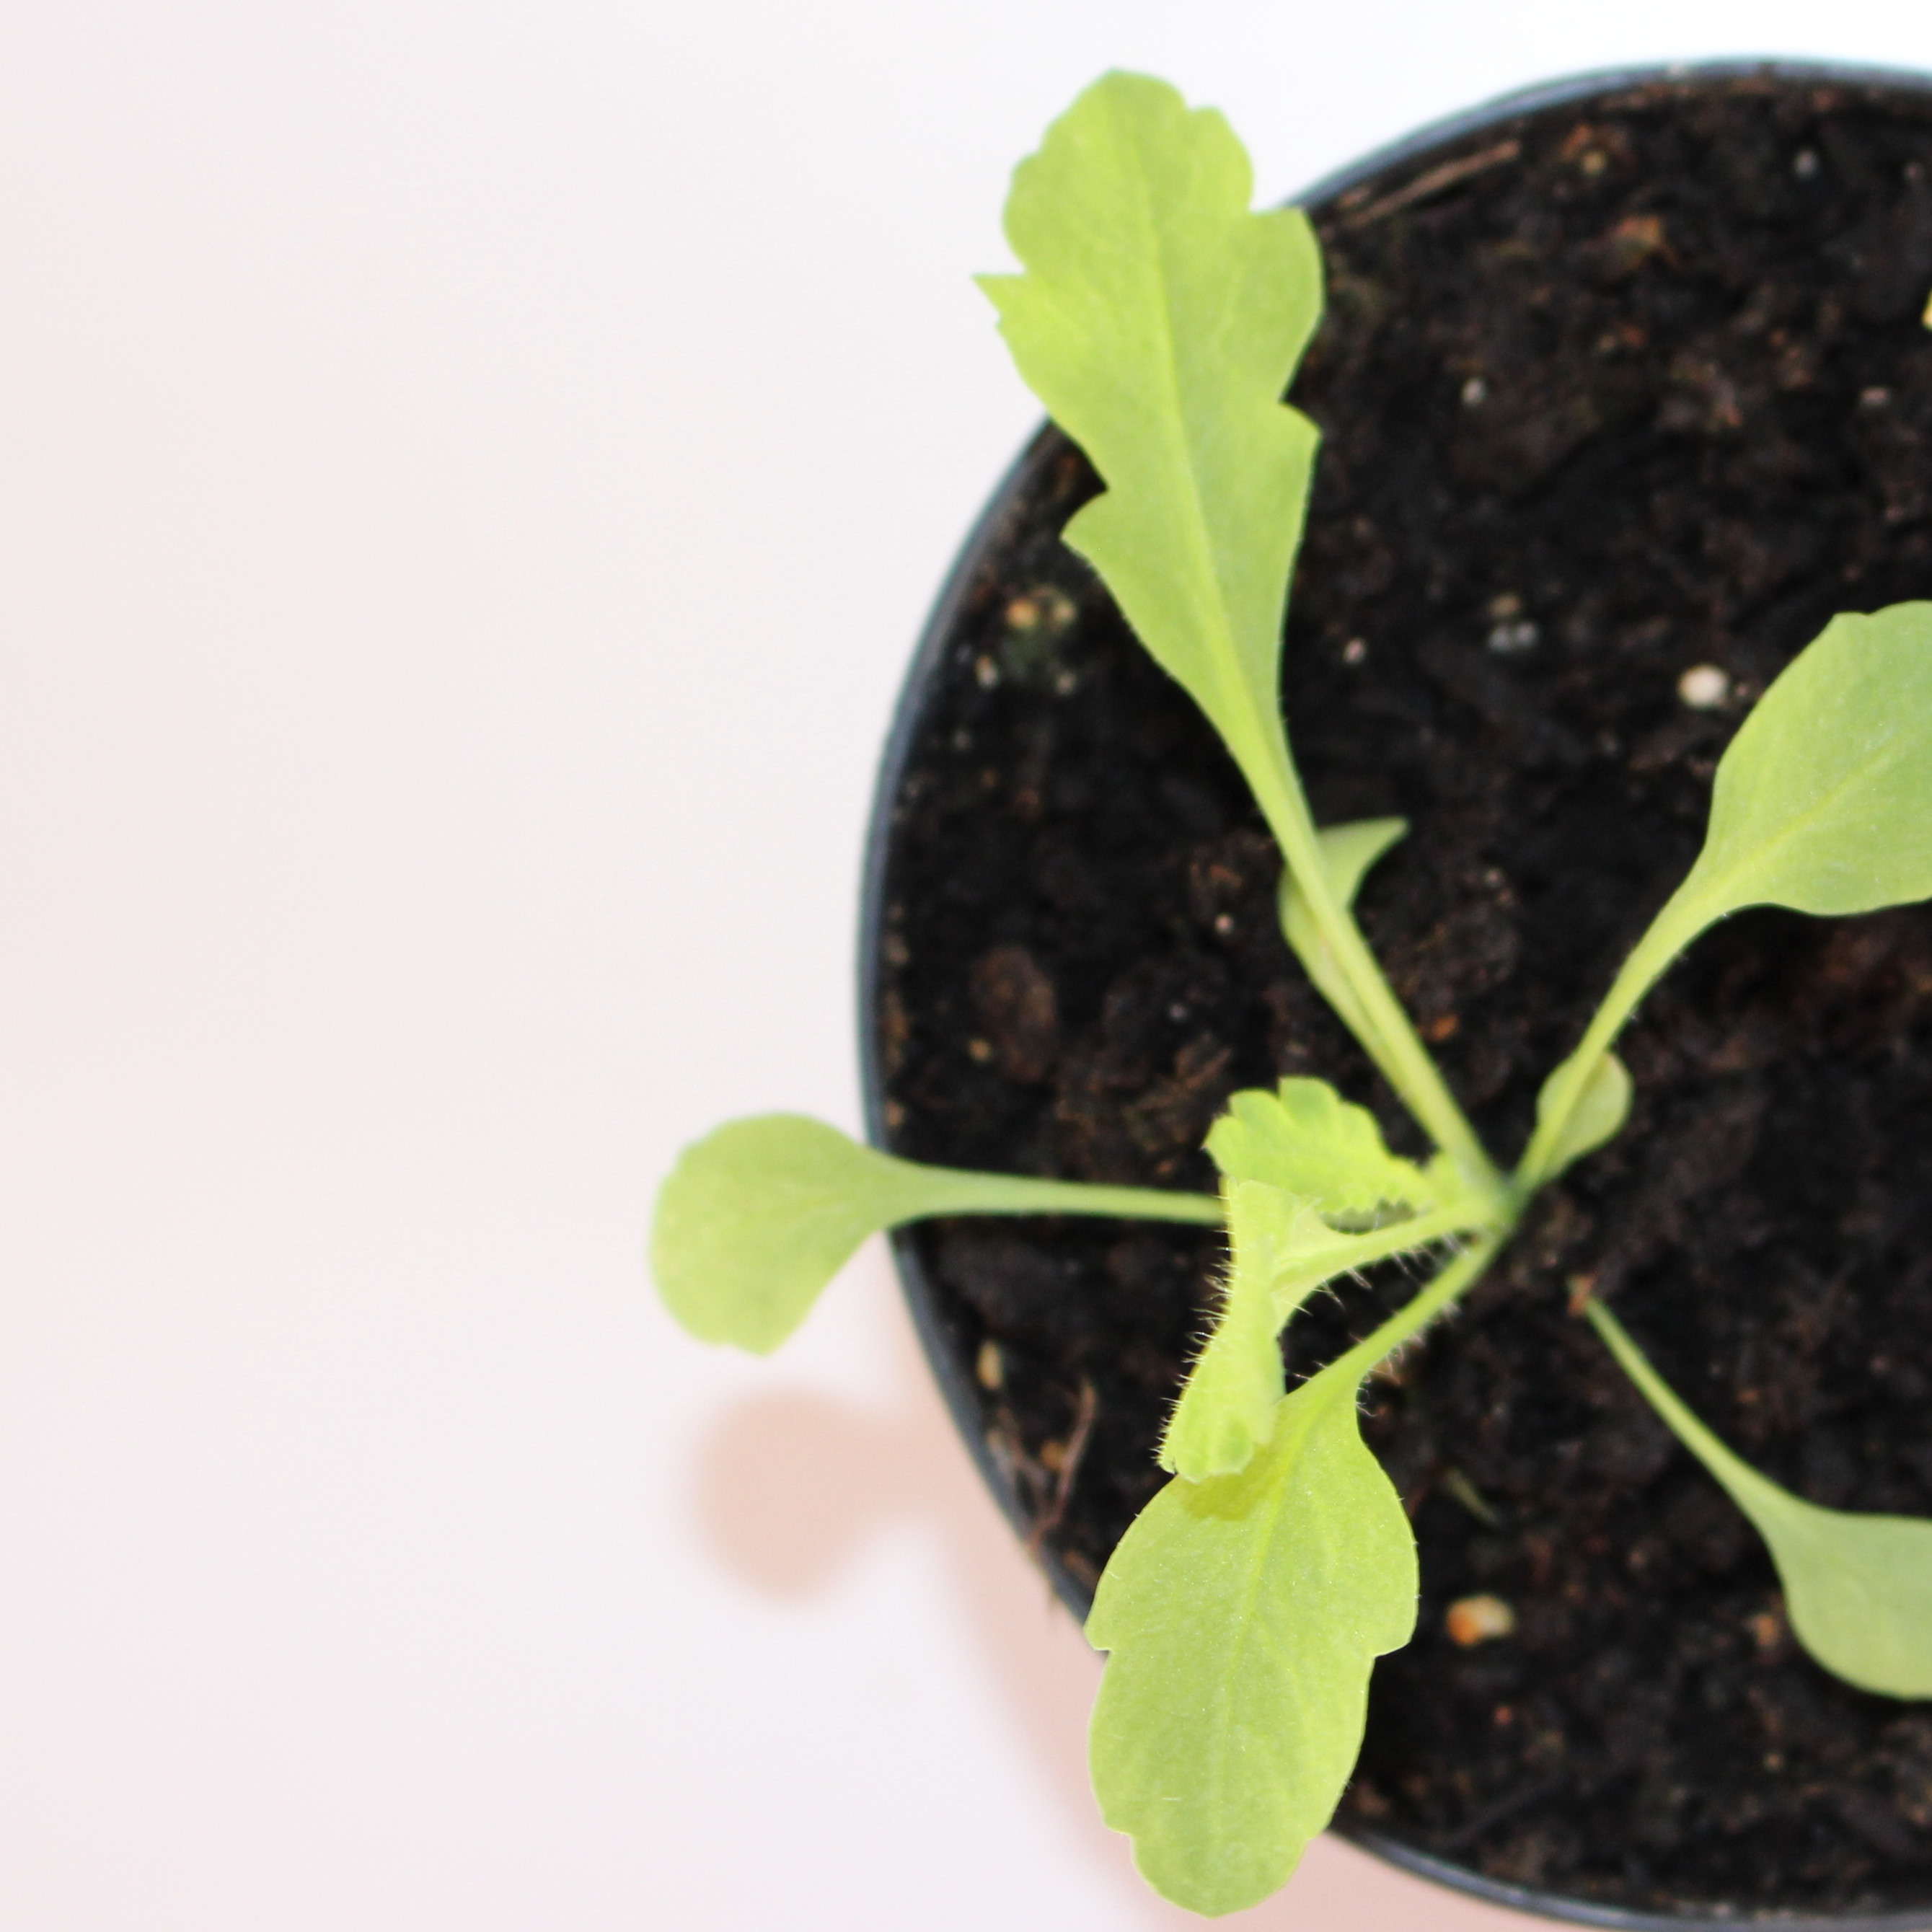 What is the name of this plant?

Papaver rhoeas
